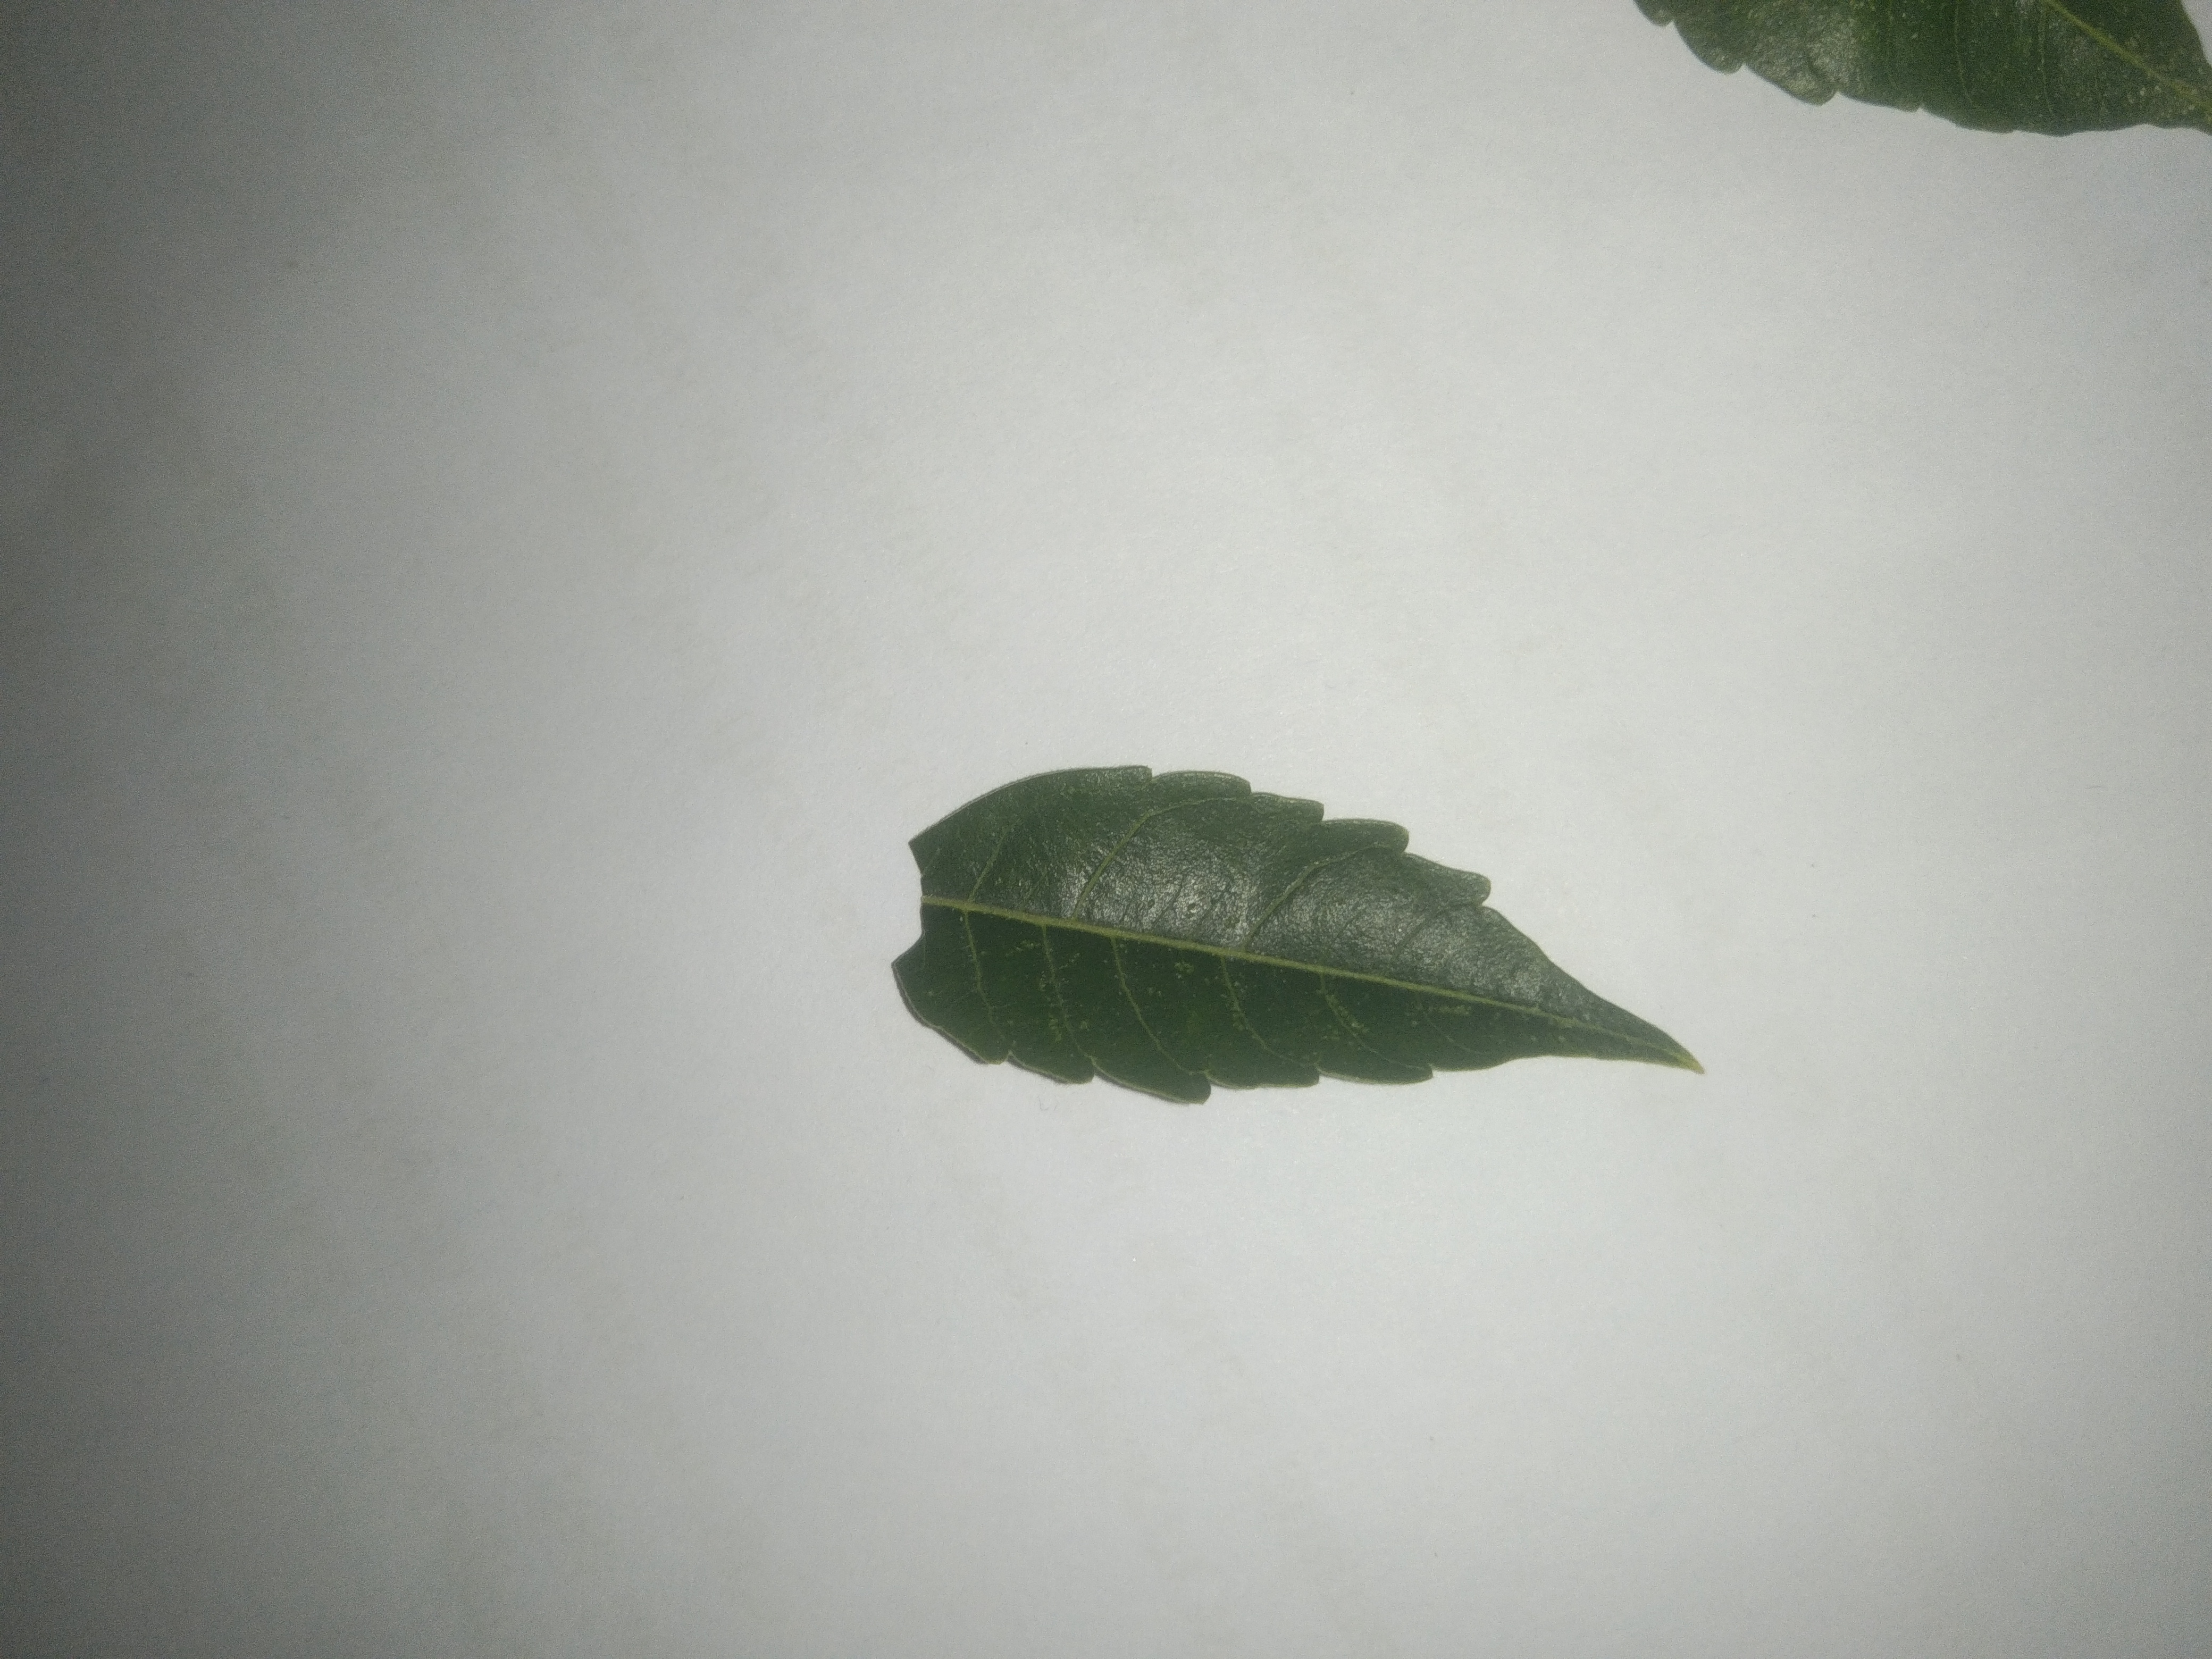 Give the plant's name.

neem
